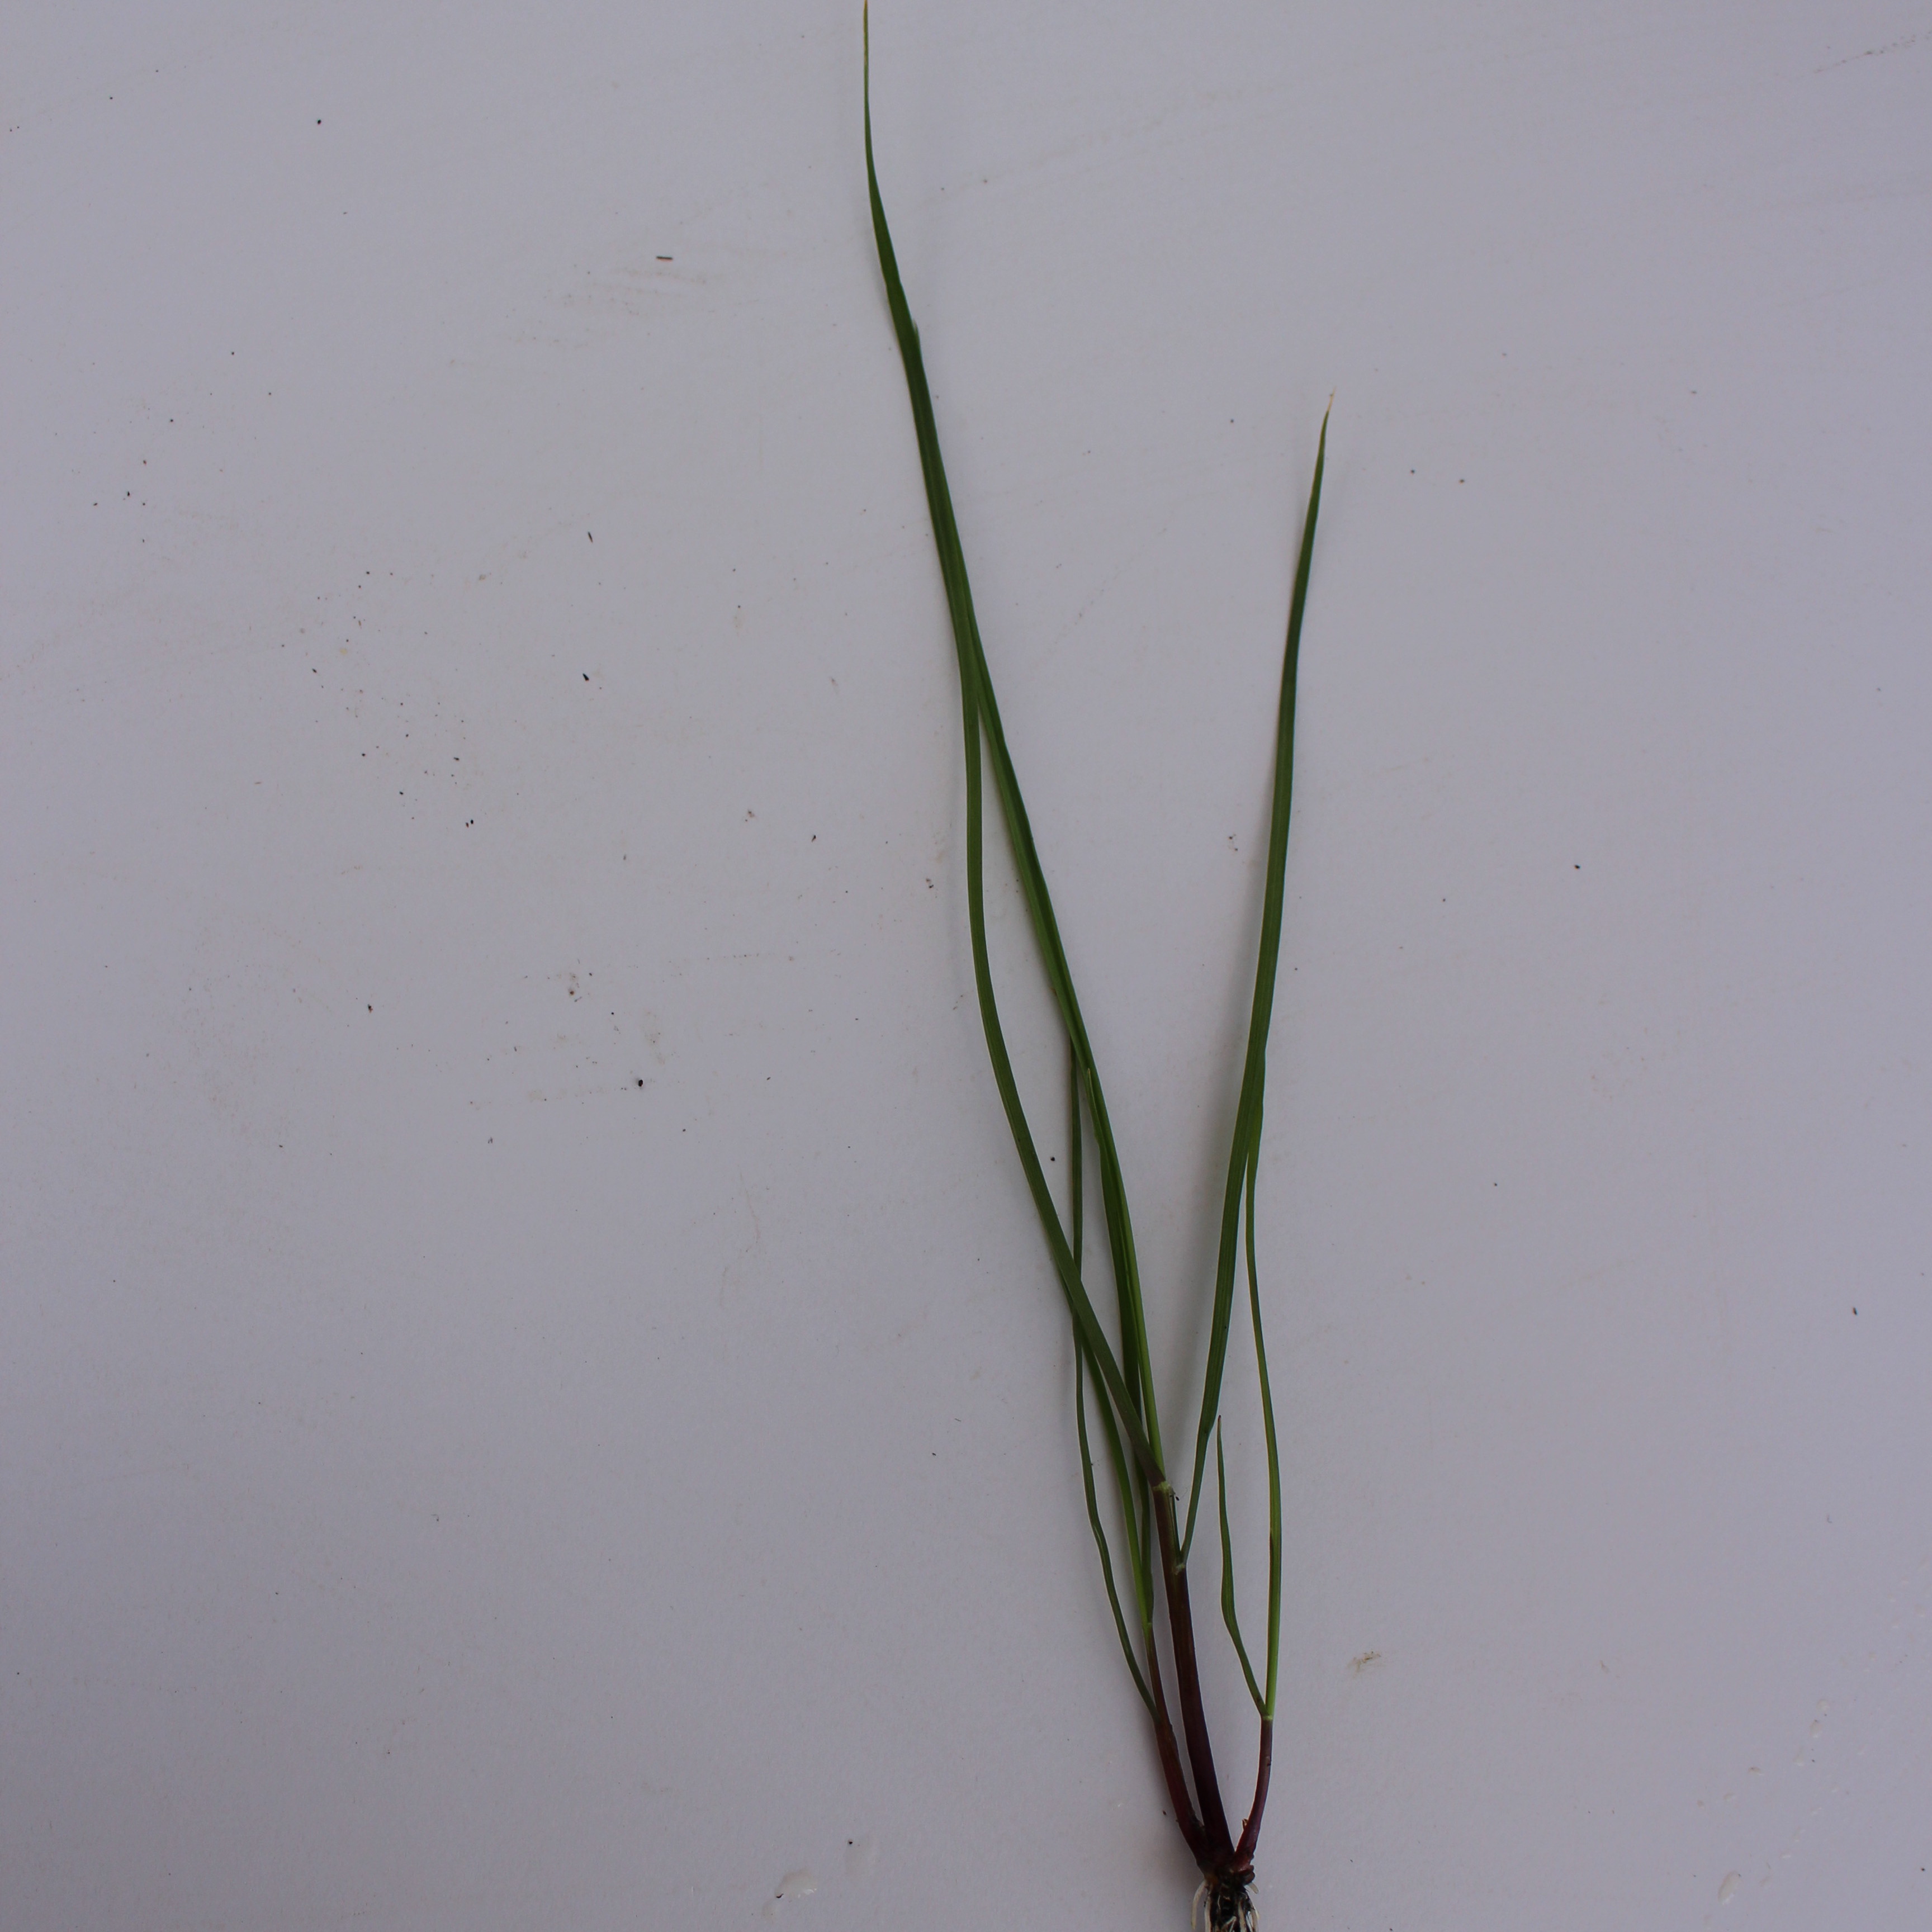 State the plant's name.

Lolium multiflorum
